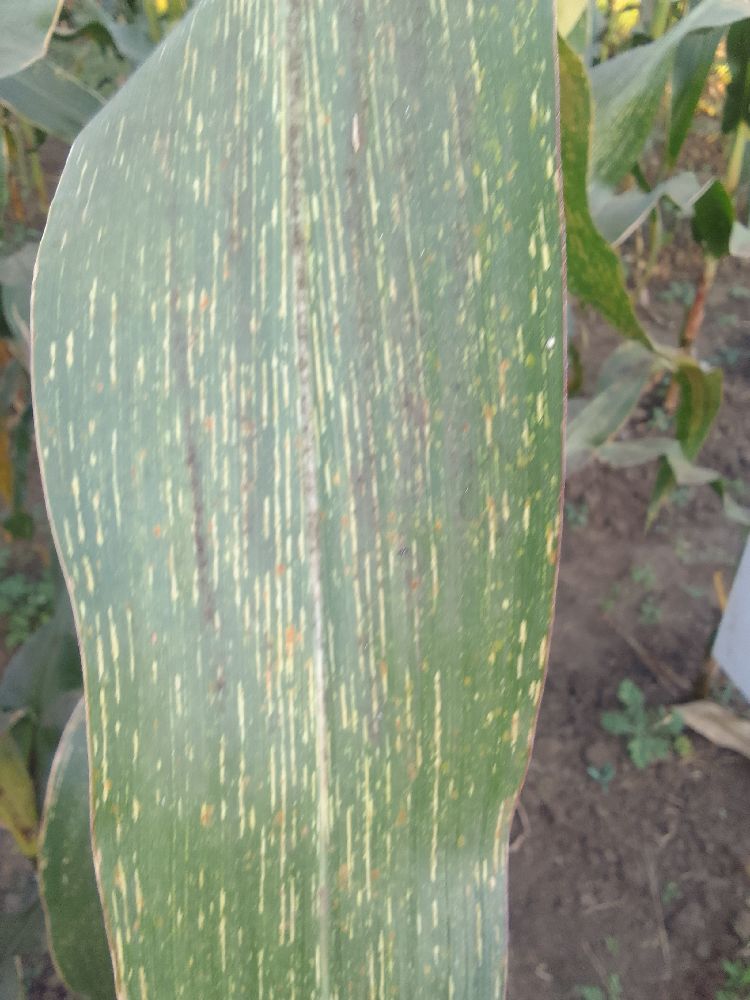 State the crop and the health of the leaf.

maize, maize streak virus
